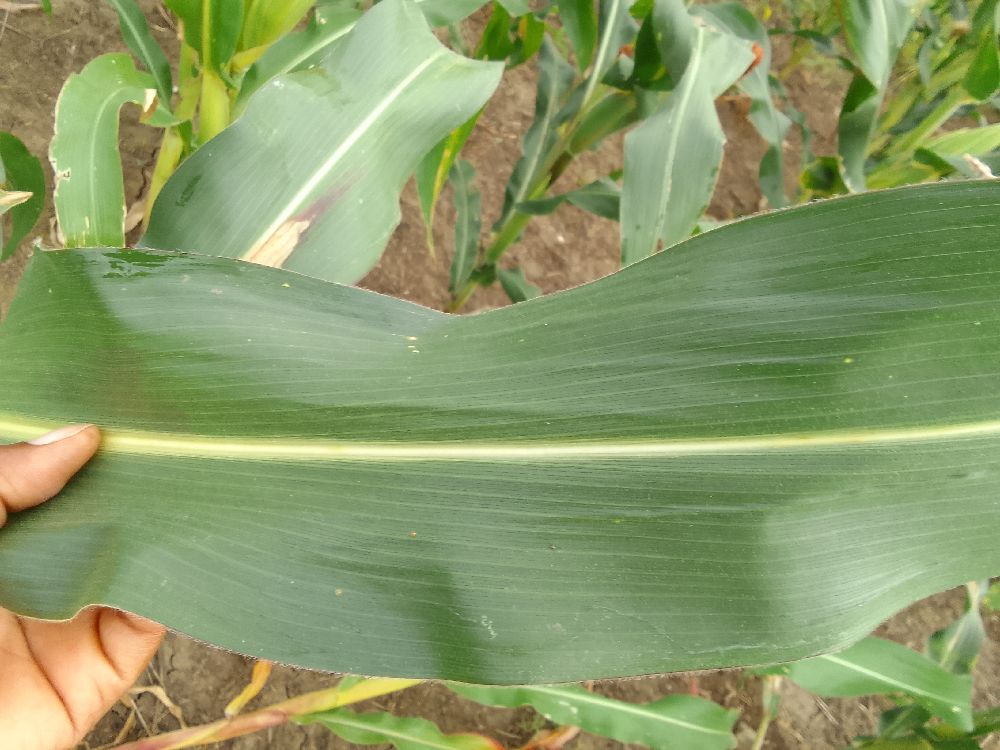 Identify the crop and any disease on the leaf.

maize, healthy
